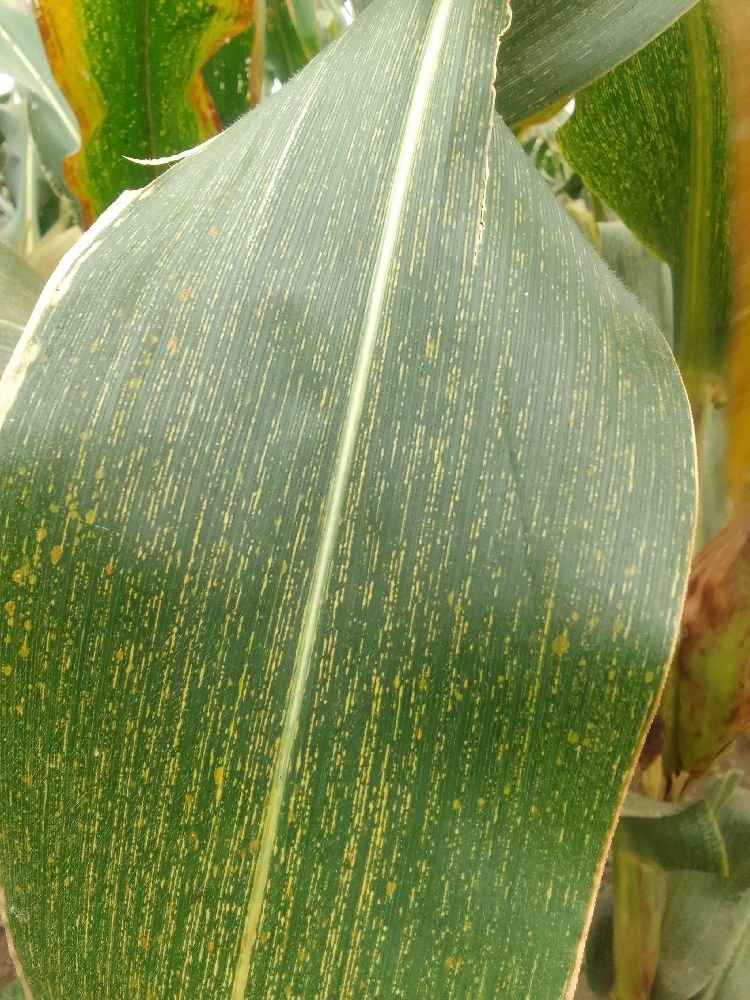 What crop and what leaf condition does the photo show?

maize, maize streak virus
